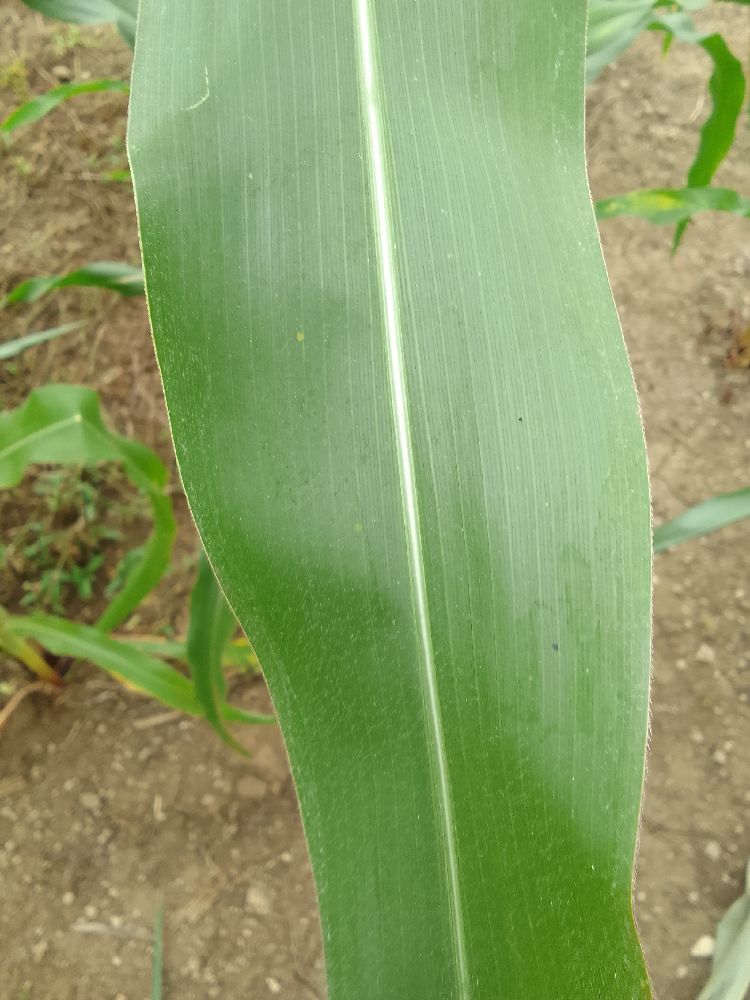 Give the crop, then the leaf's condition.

maize, healthy
